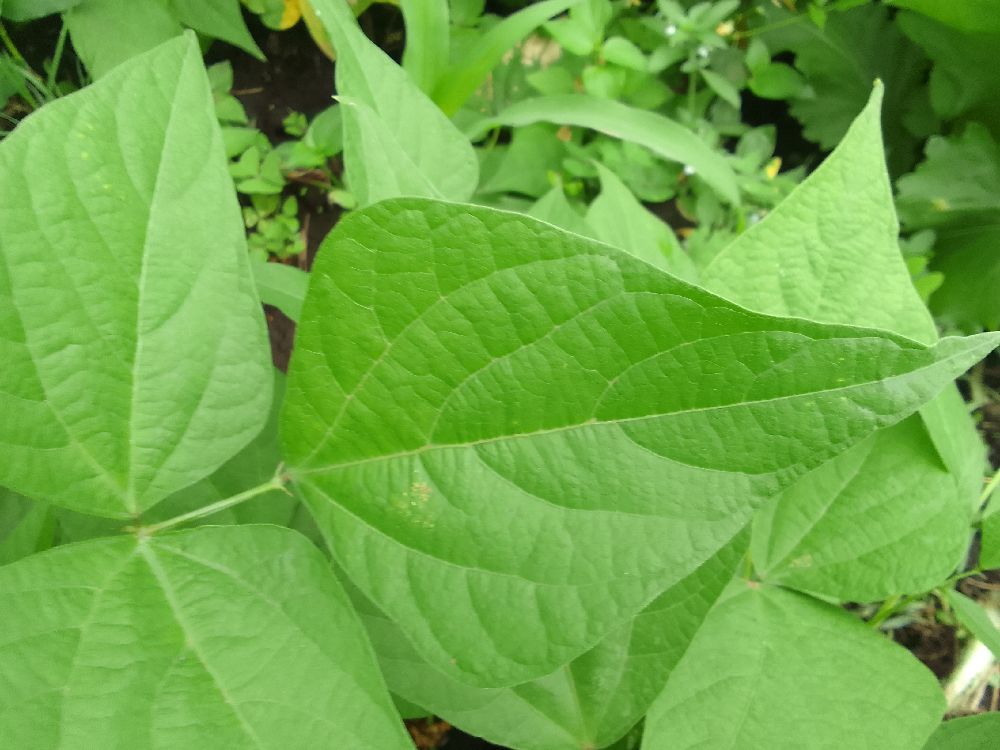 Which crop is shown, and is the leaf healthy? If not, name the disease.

common bean, healthy
